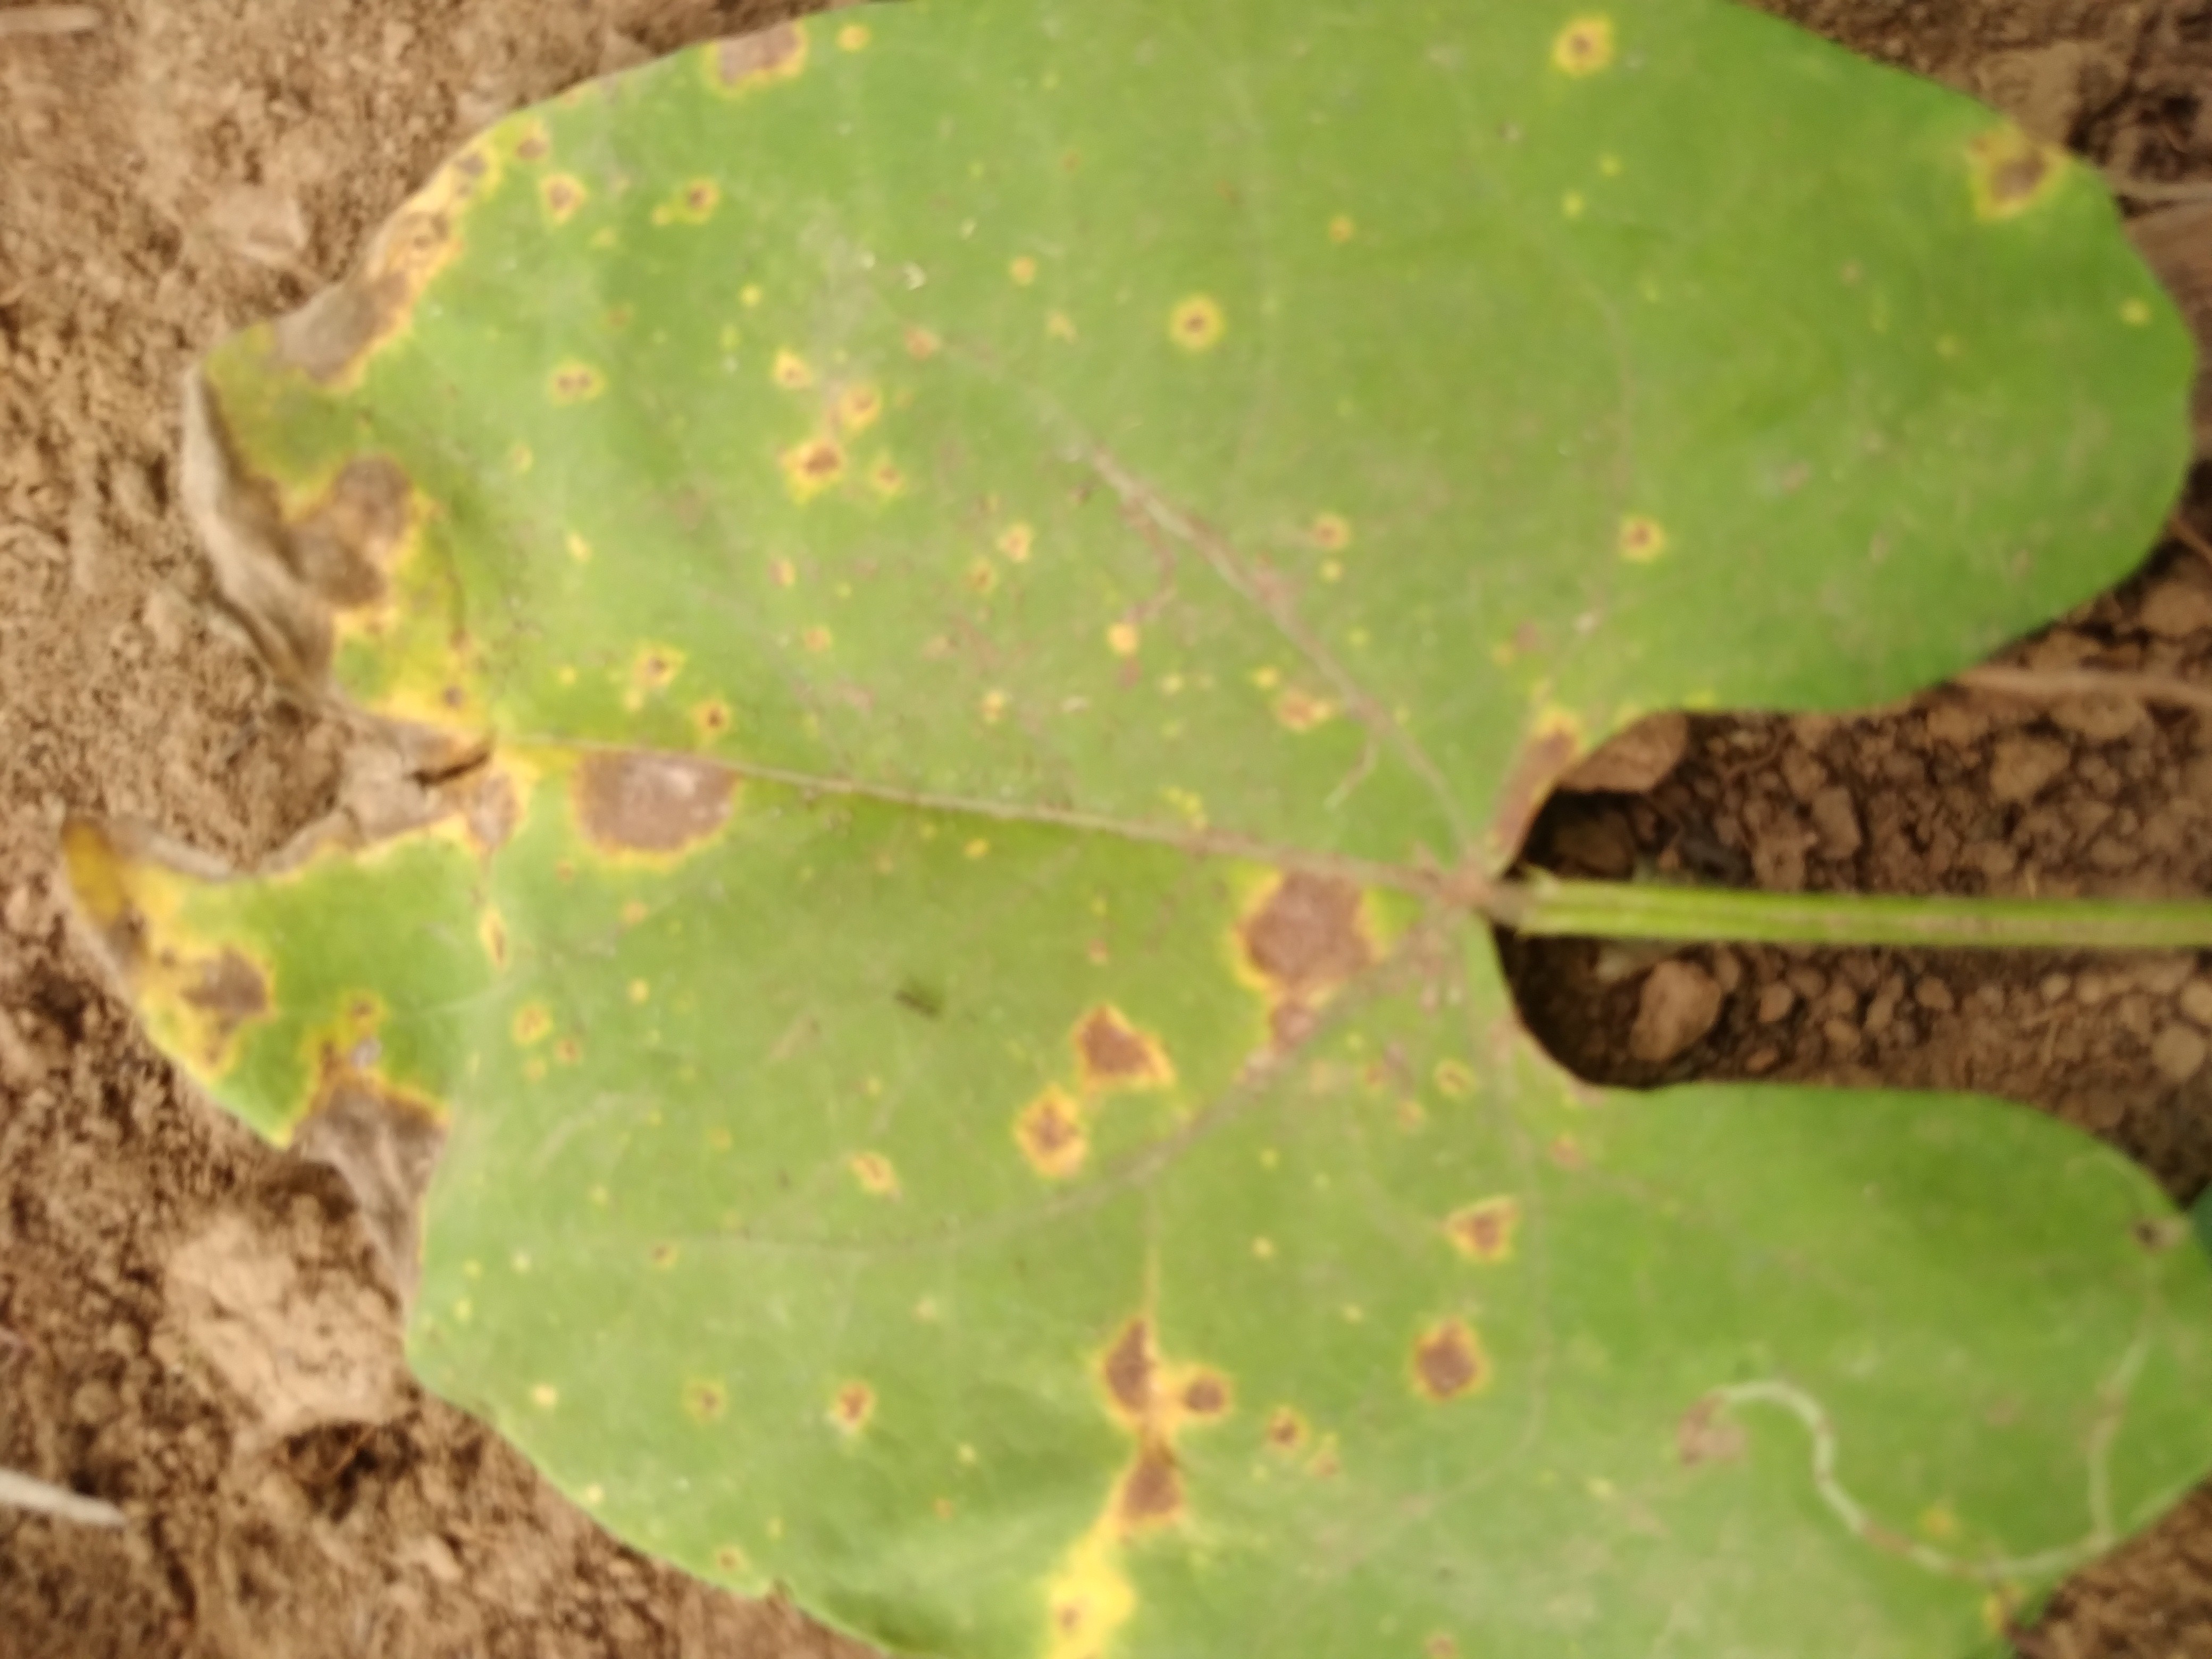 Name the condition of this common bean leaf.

rust
